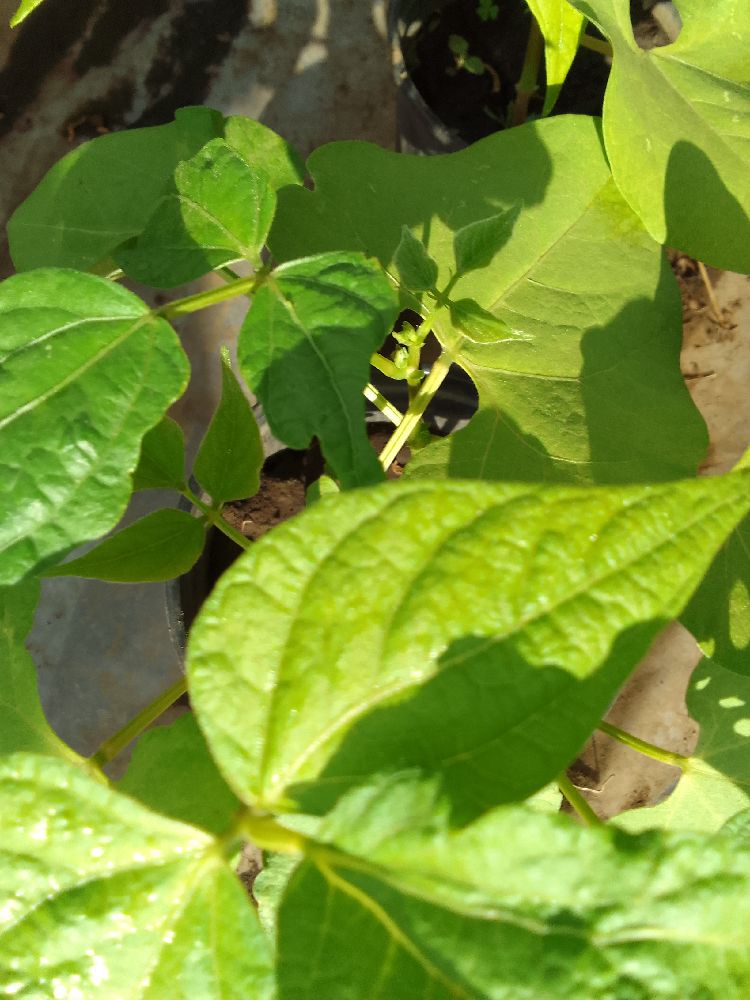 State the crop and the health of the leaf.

common bean, healthy
